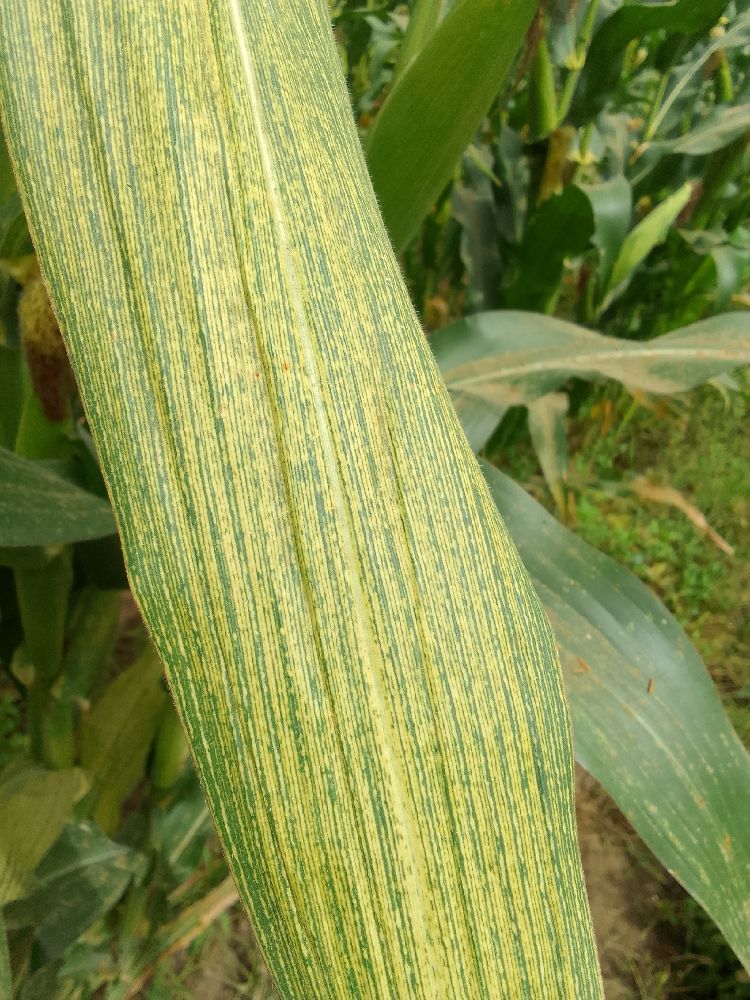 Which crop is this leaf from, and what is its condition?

maize, maize streak virus
